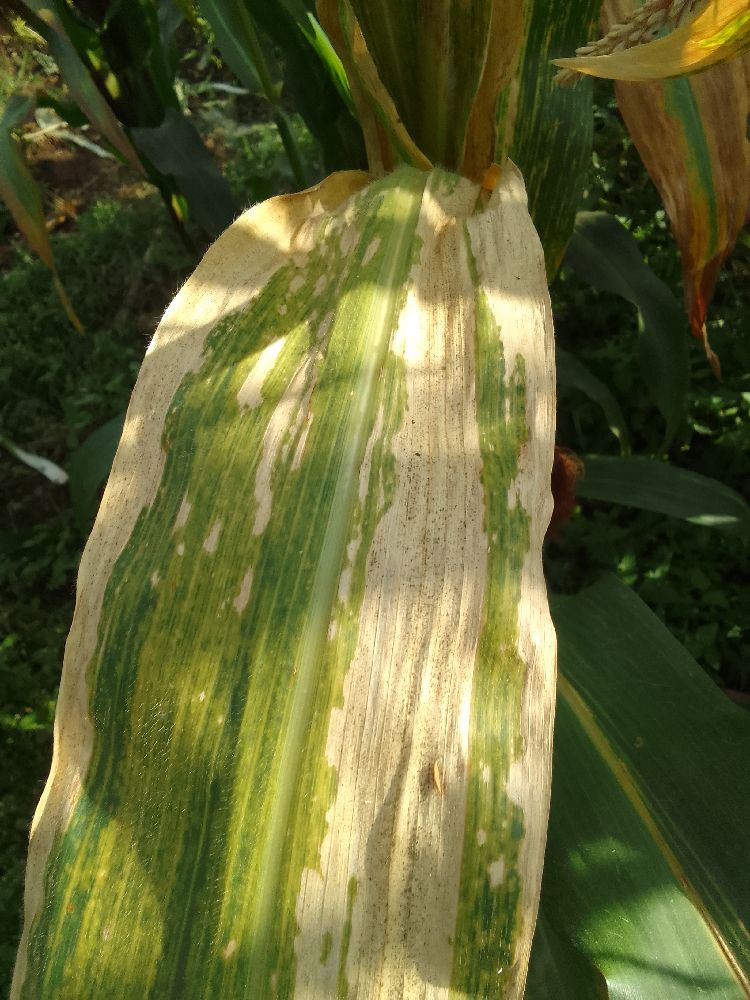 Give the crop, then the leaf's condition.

maize, maize lethal necrosis
